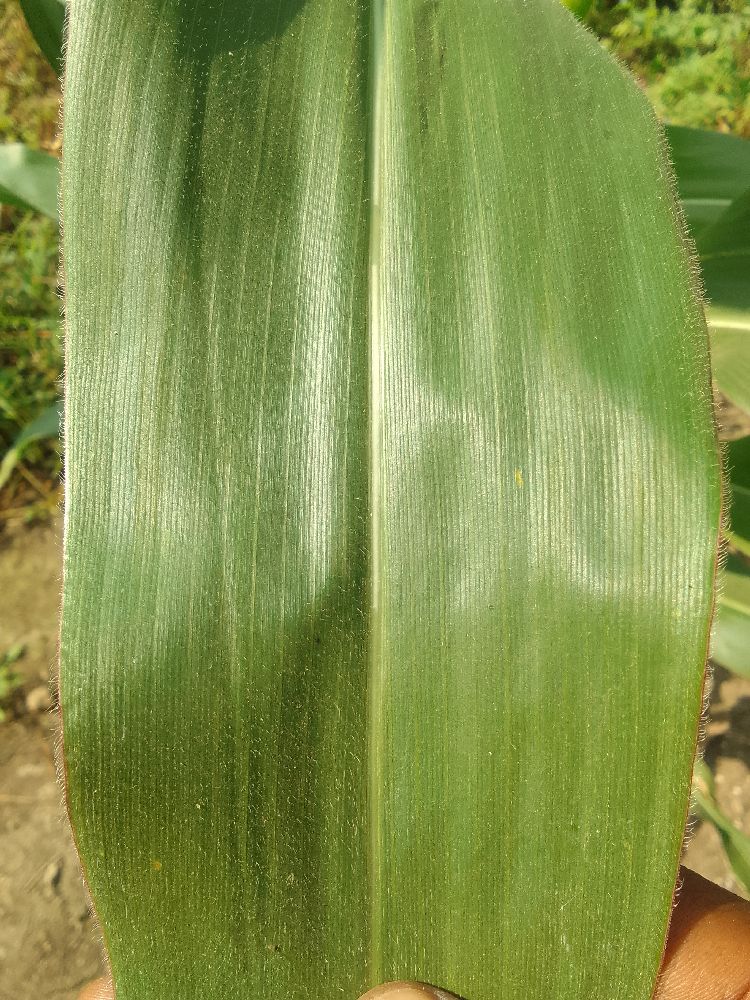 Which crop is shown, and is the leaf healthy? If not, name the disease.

maize, healthy
